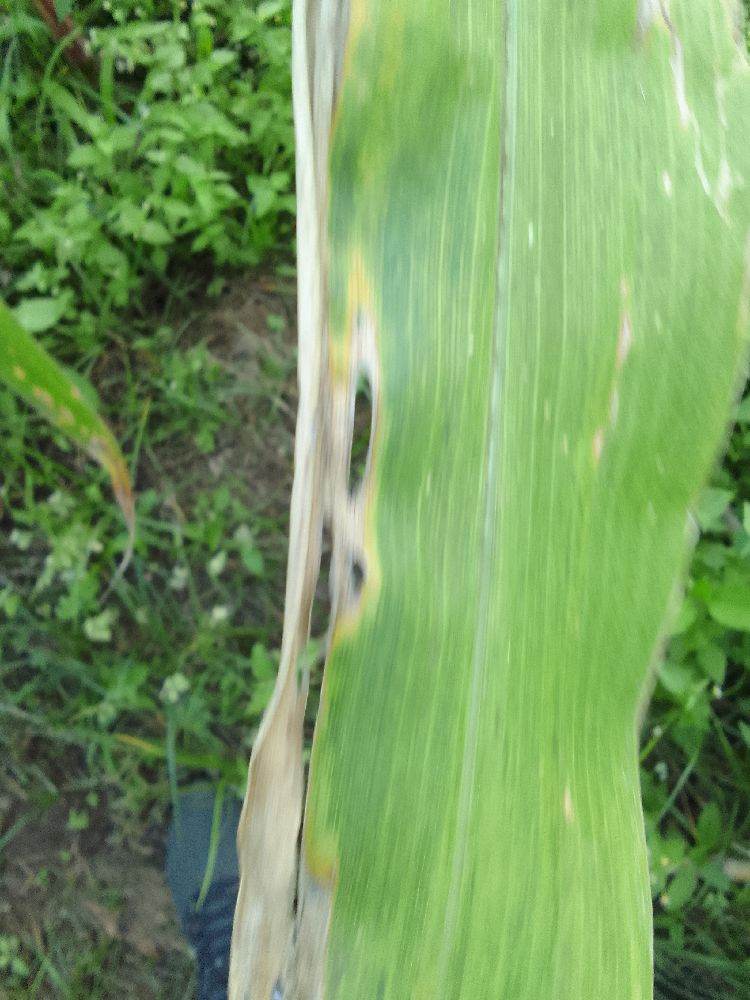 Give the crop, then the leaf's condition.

maize, maize lethal necrosis
